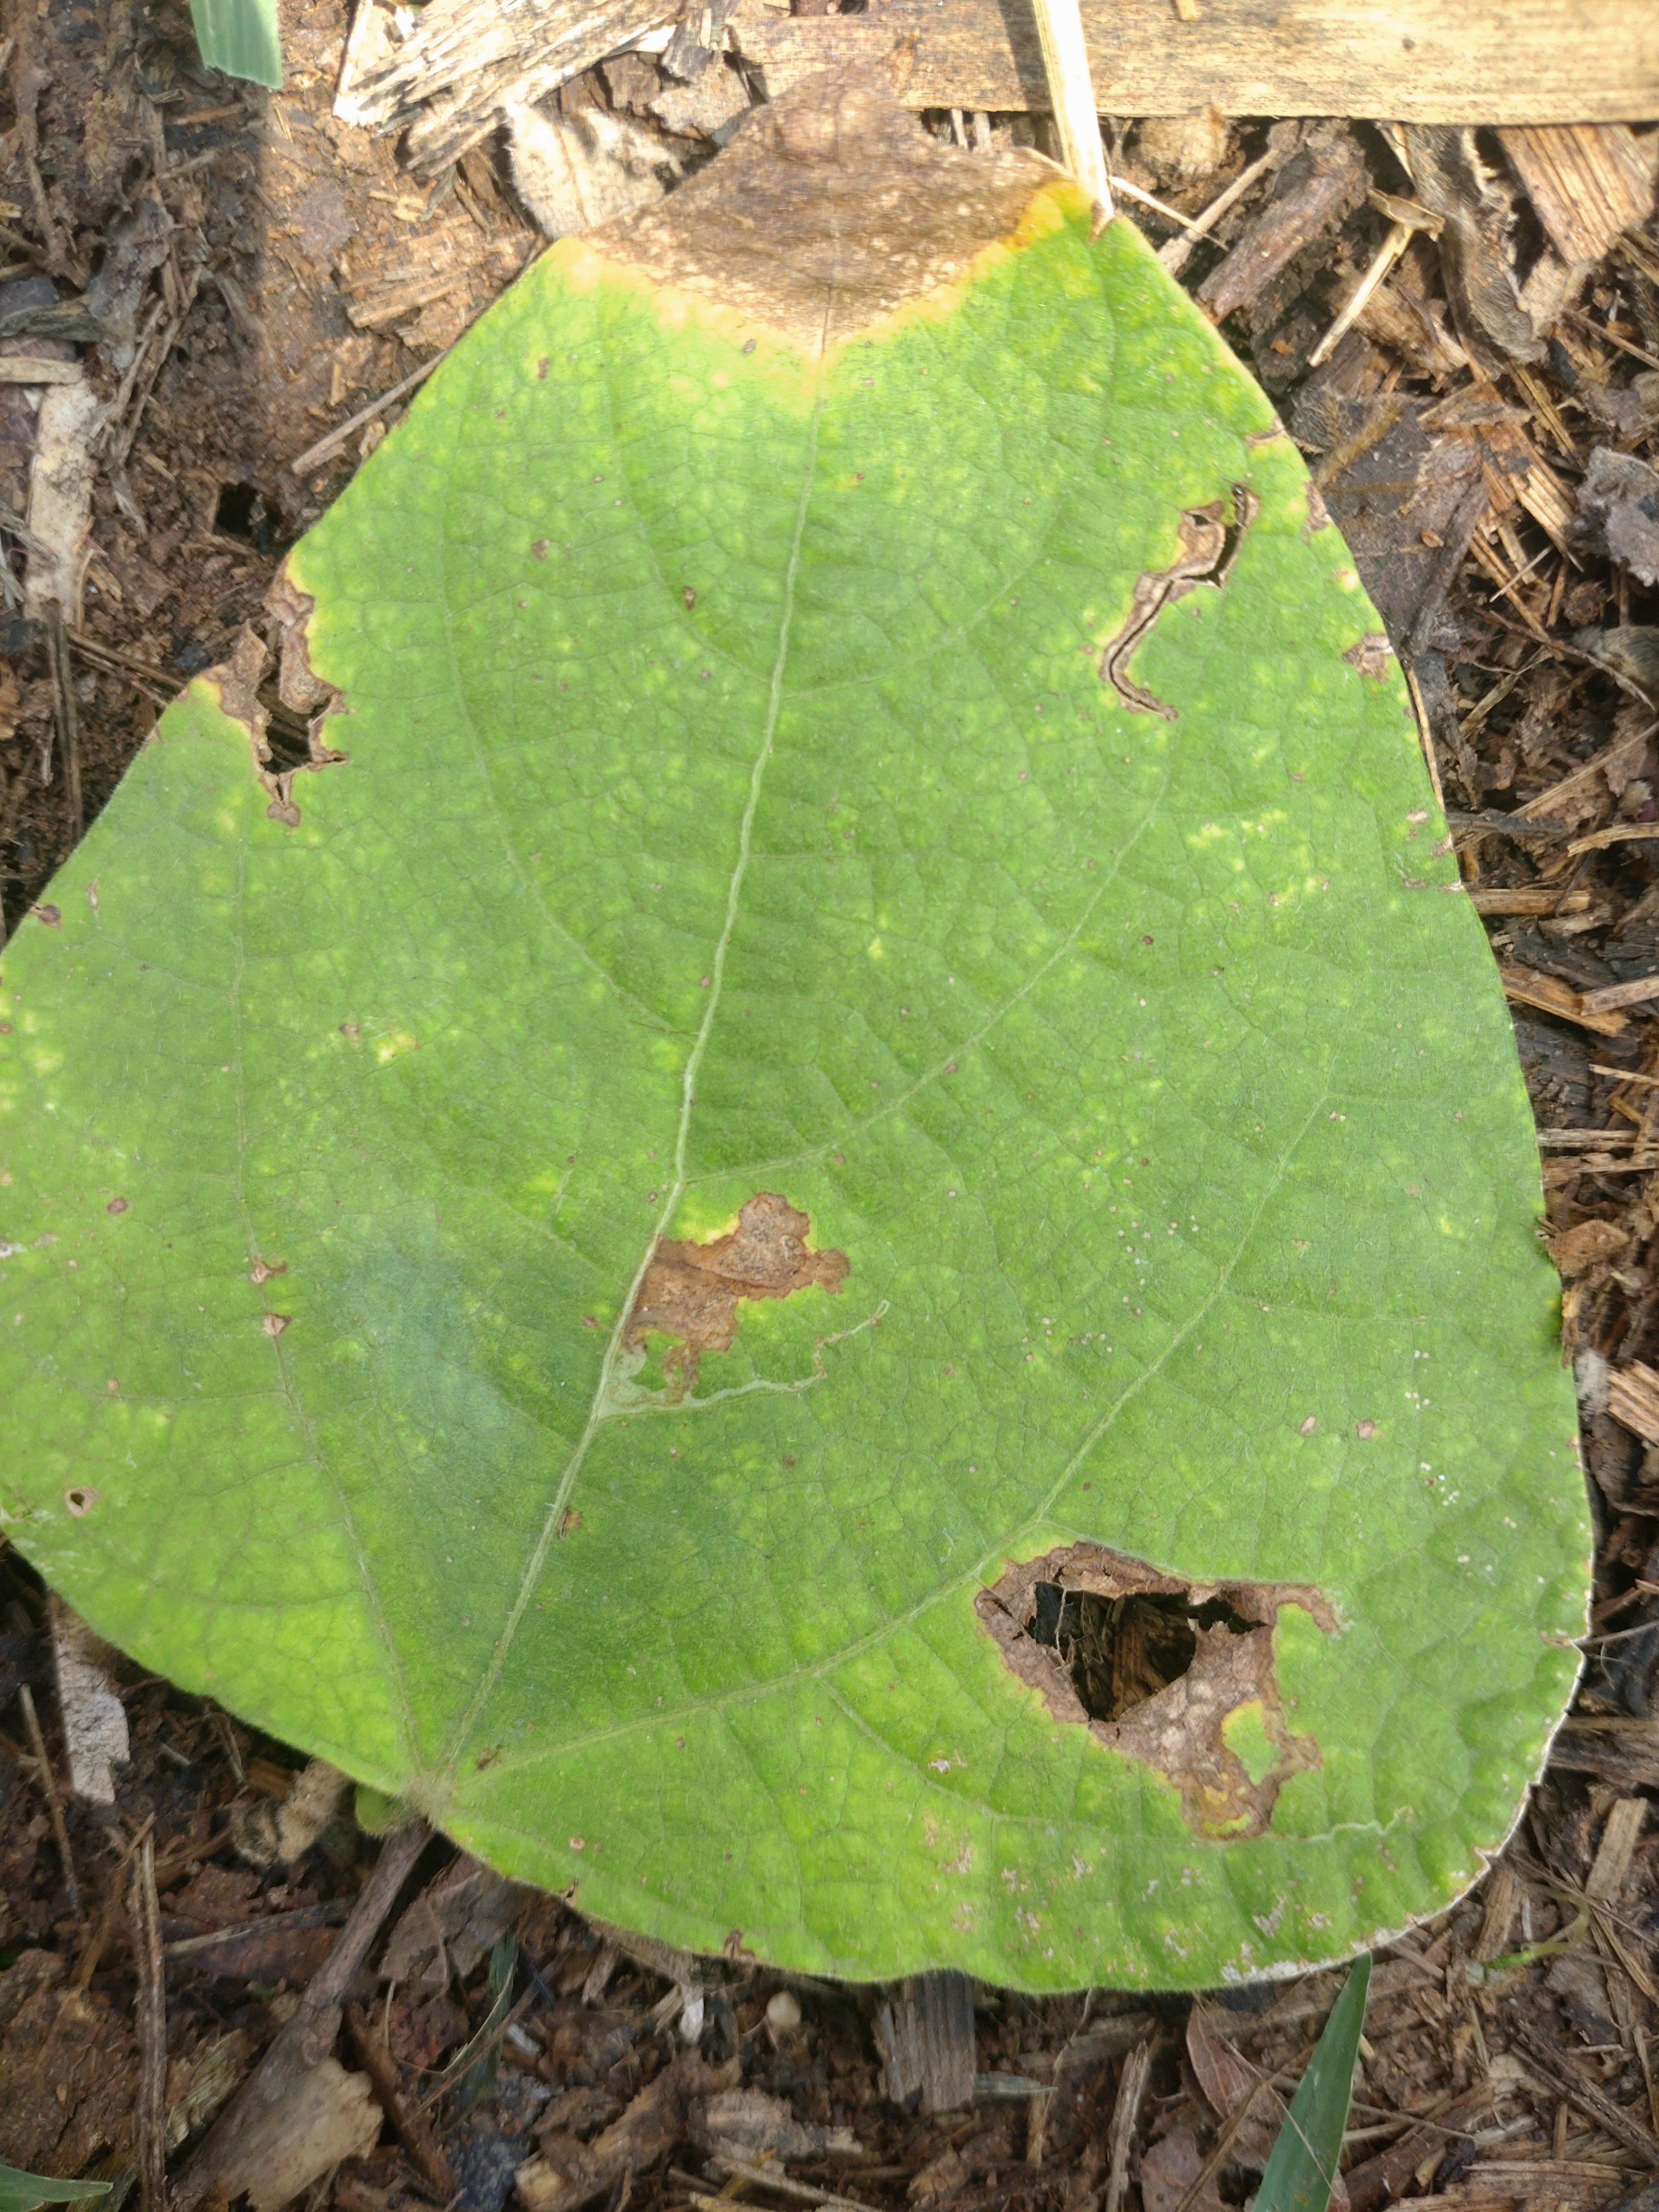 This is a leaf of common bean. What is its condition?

rust
